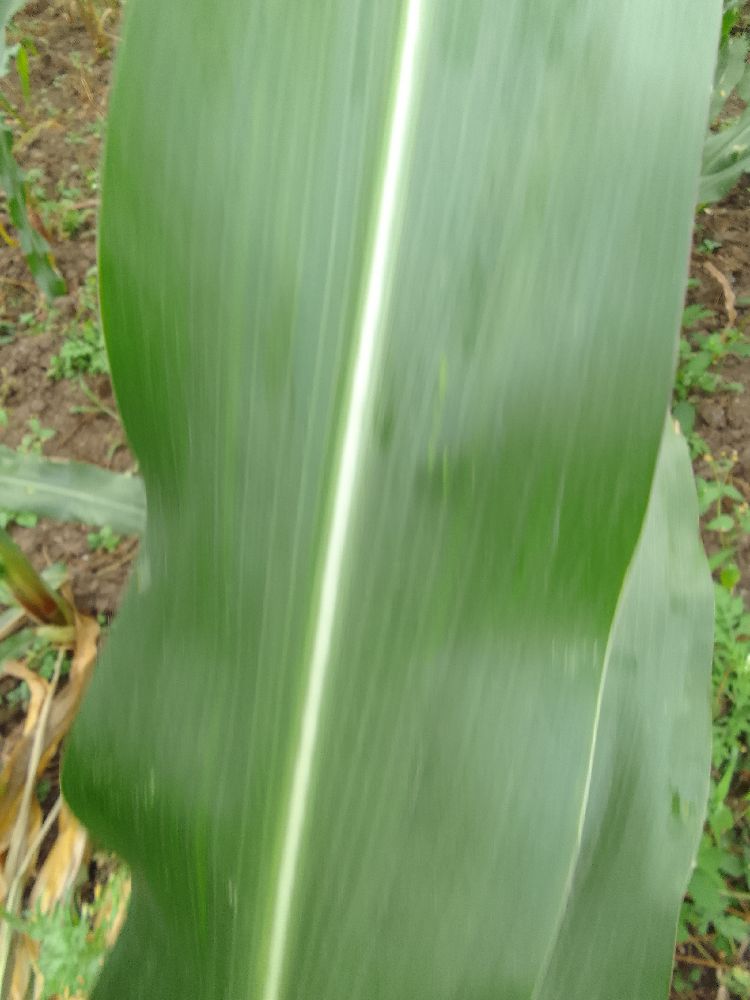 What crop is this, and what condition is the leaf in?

maize, healthy
